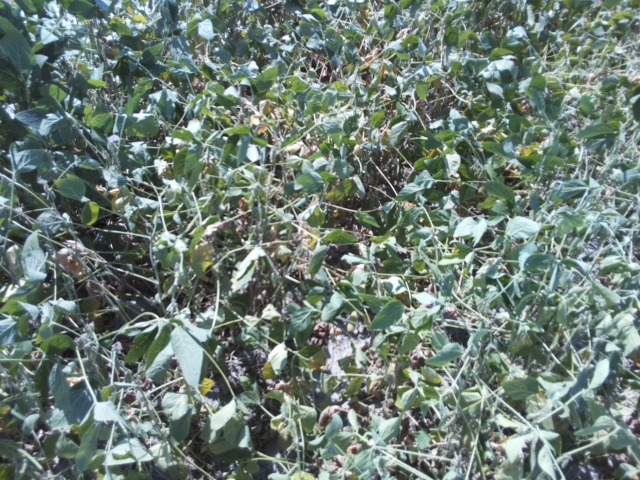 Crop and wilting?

soybean, moderate turgor loss in upper canopy
